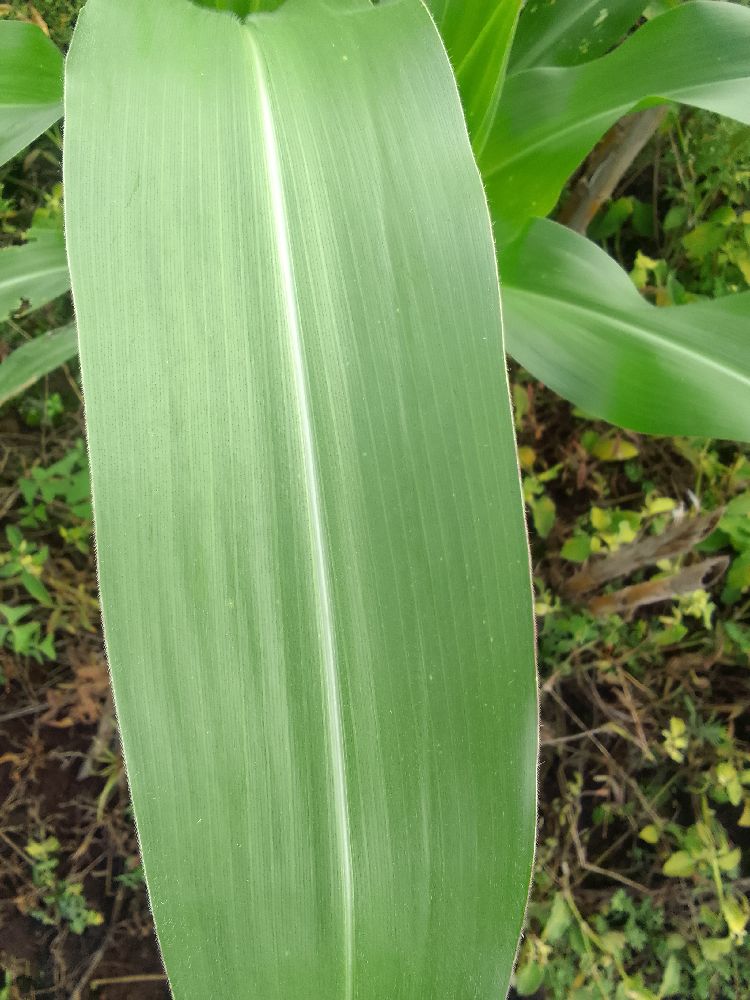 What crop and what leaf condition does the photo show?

maize, healthy
